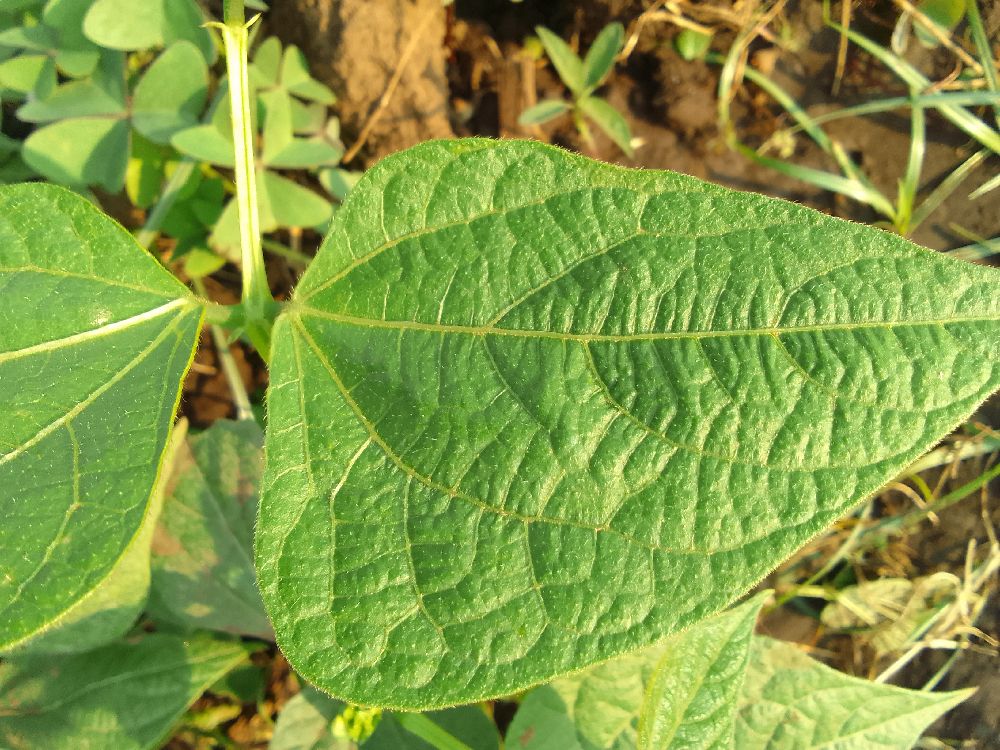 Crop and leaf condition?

common bean, healthy
